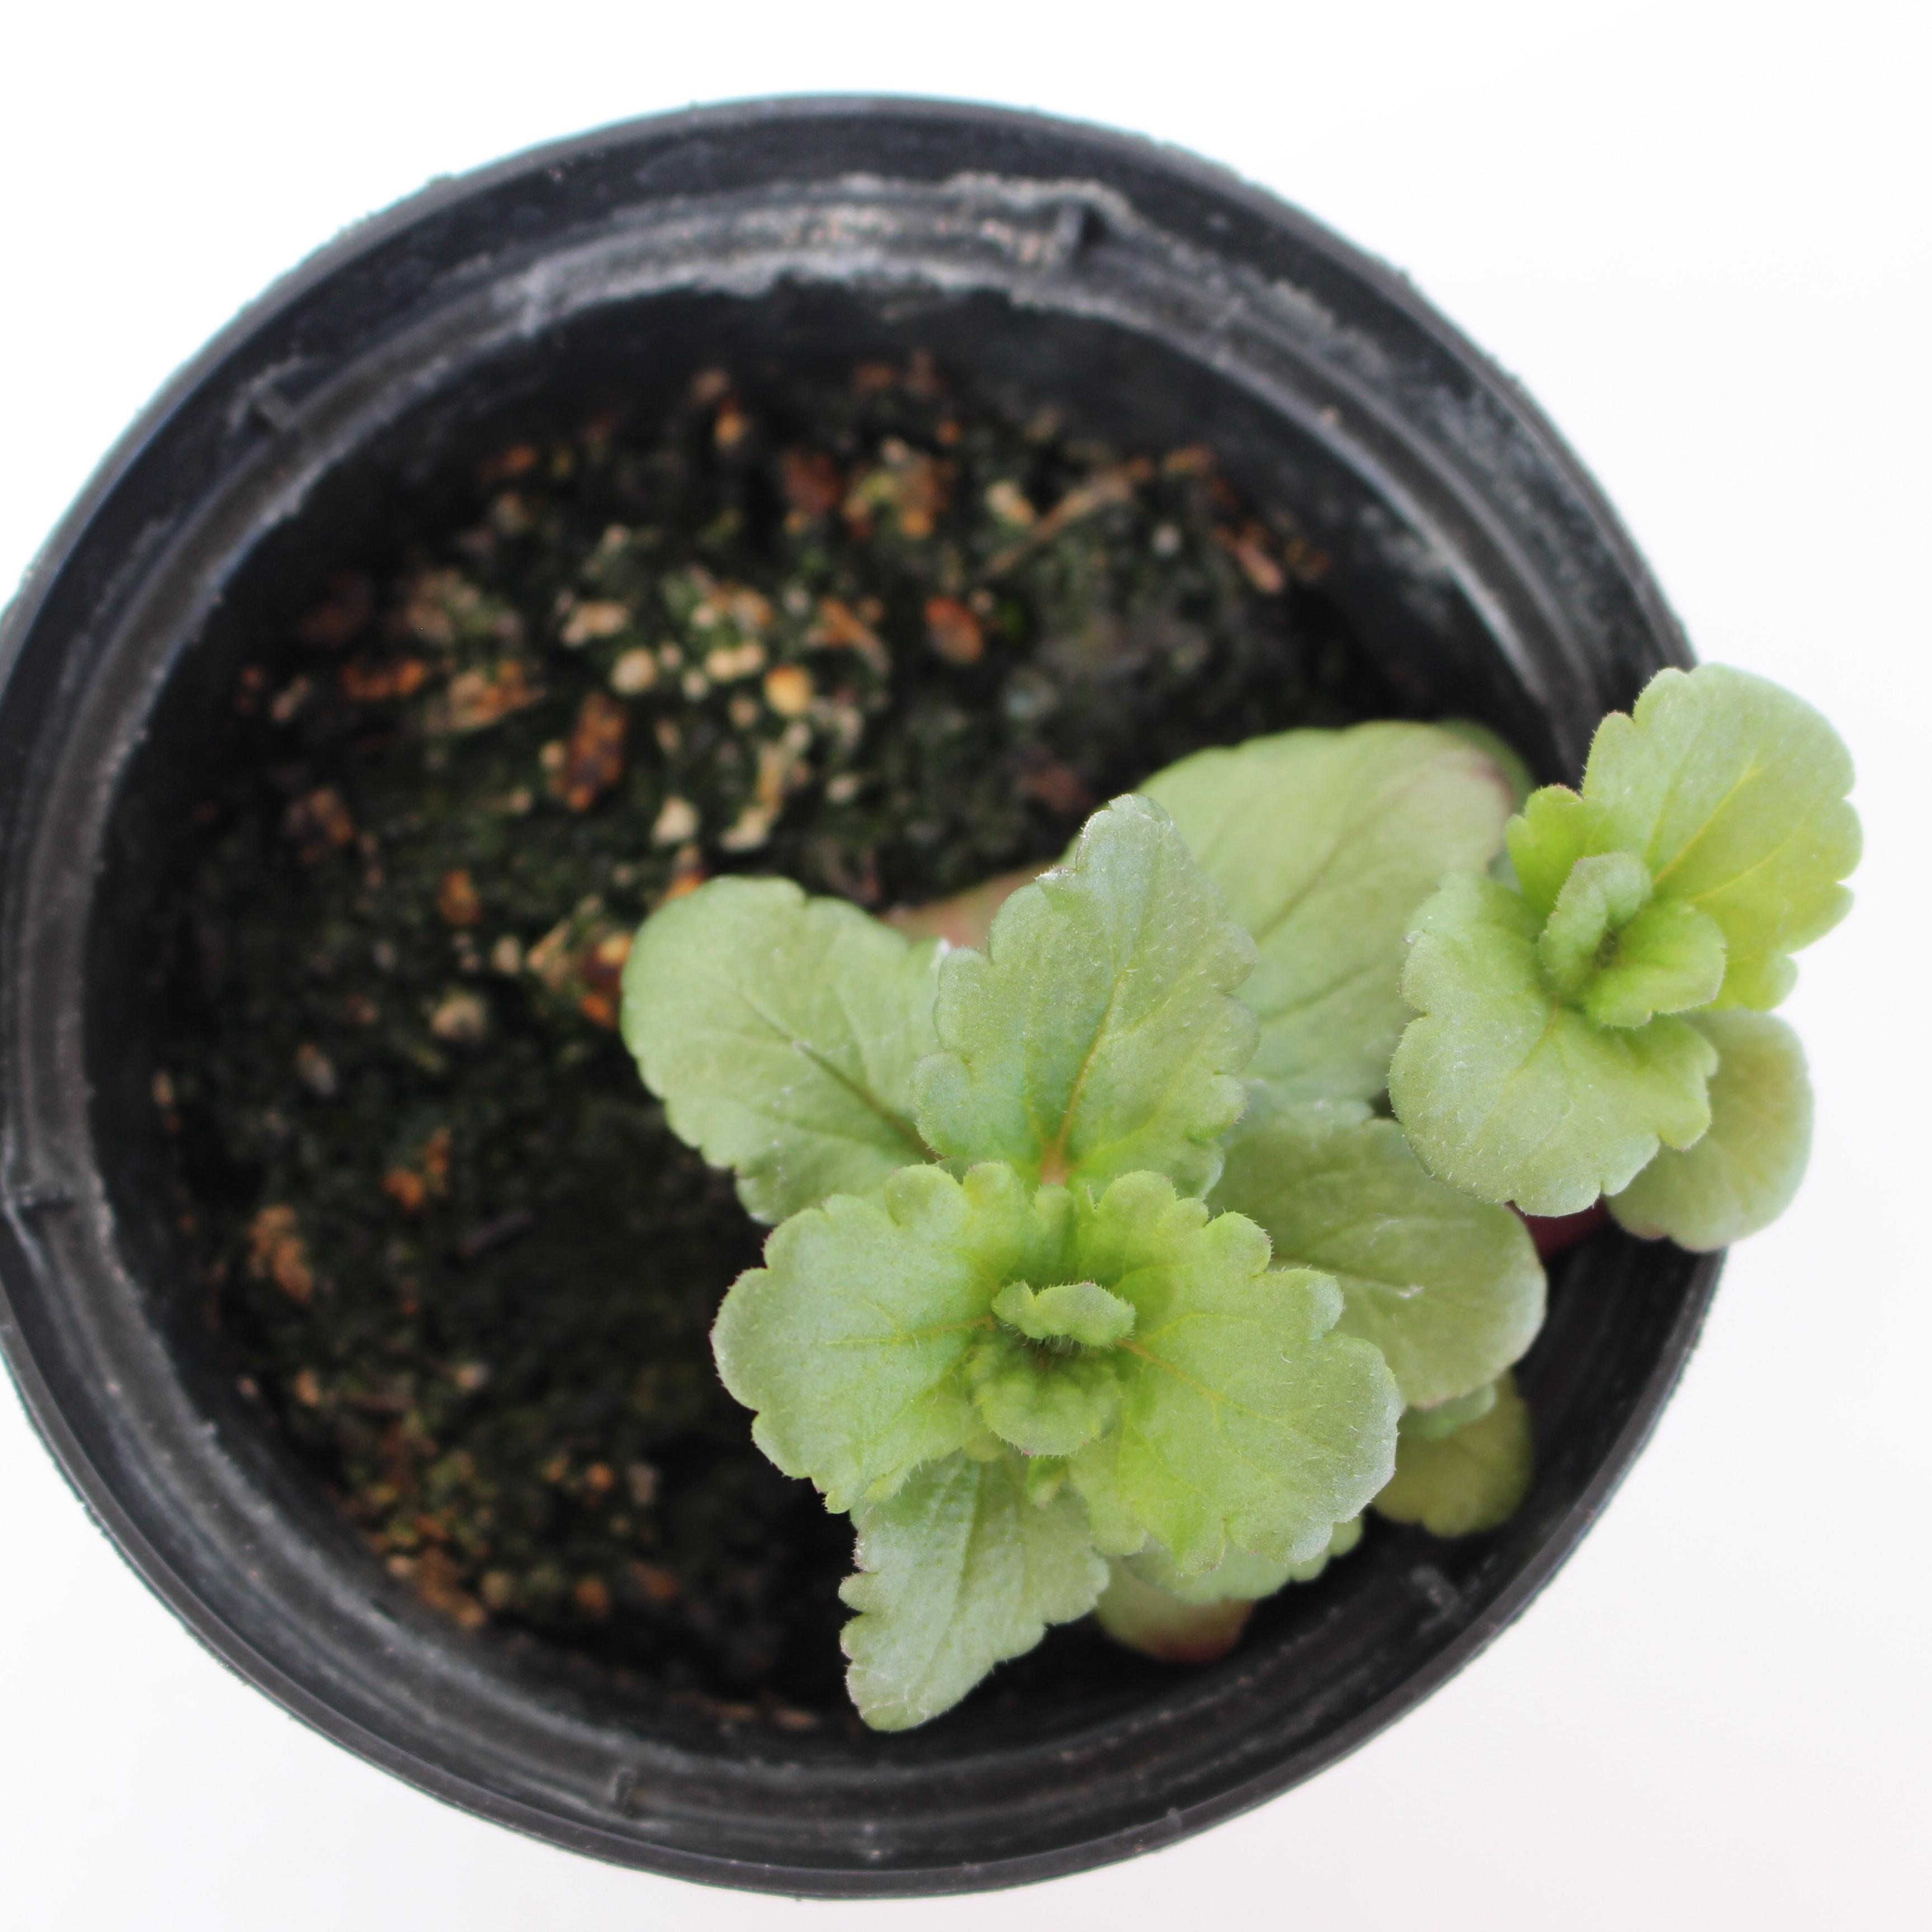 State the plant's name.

Veronica persica
